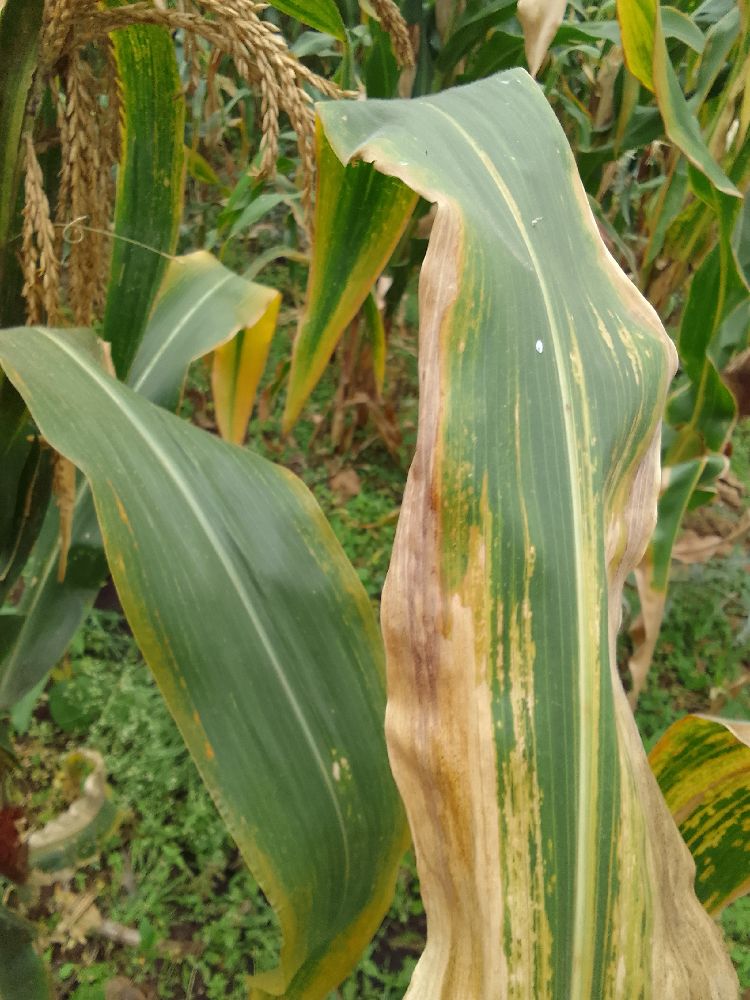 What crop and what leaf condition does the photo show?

maize, maize lethal necrosis
